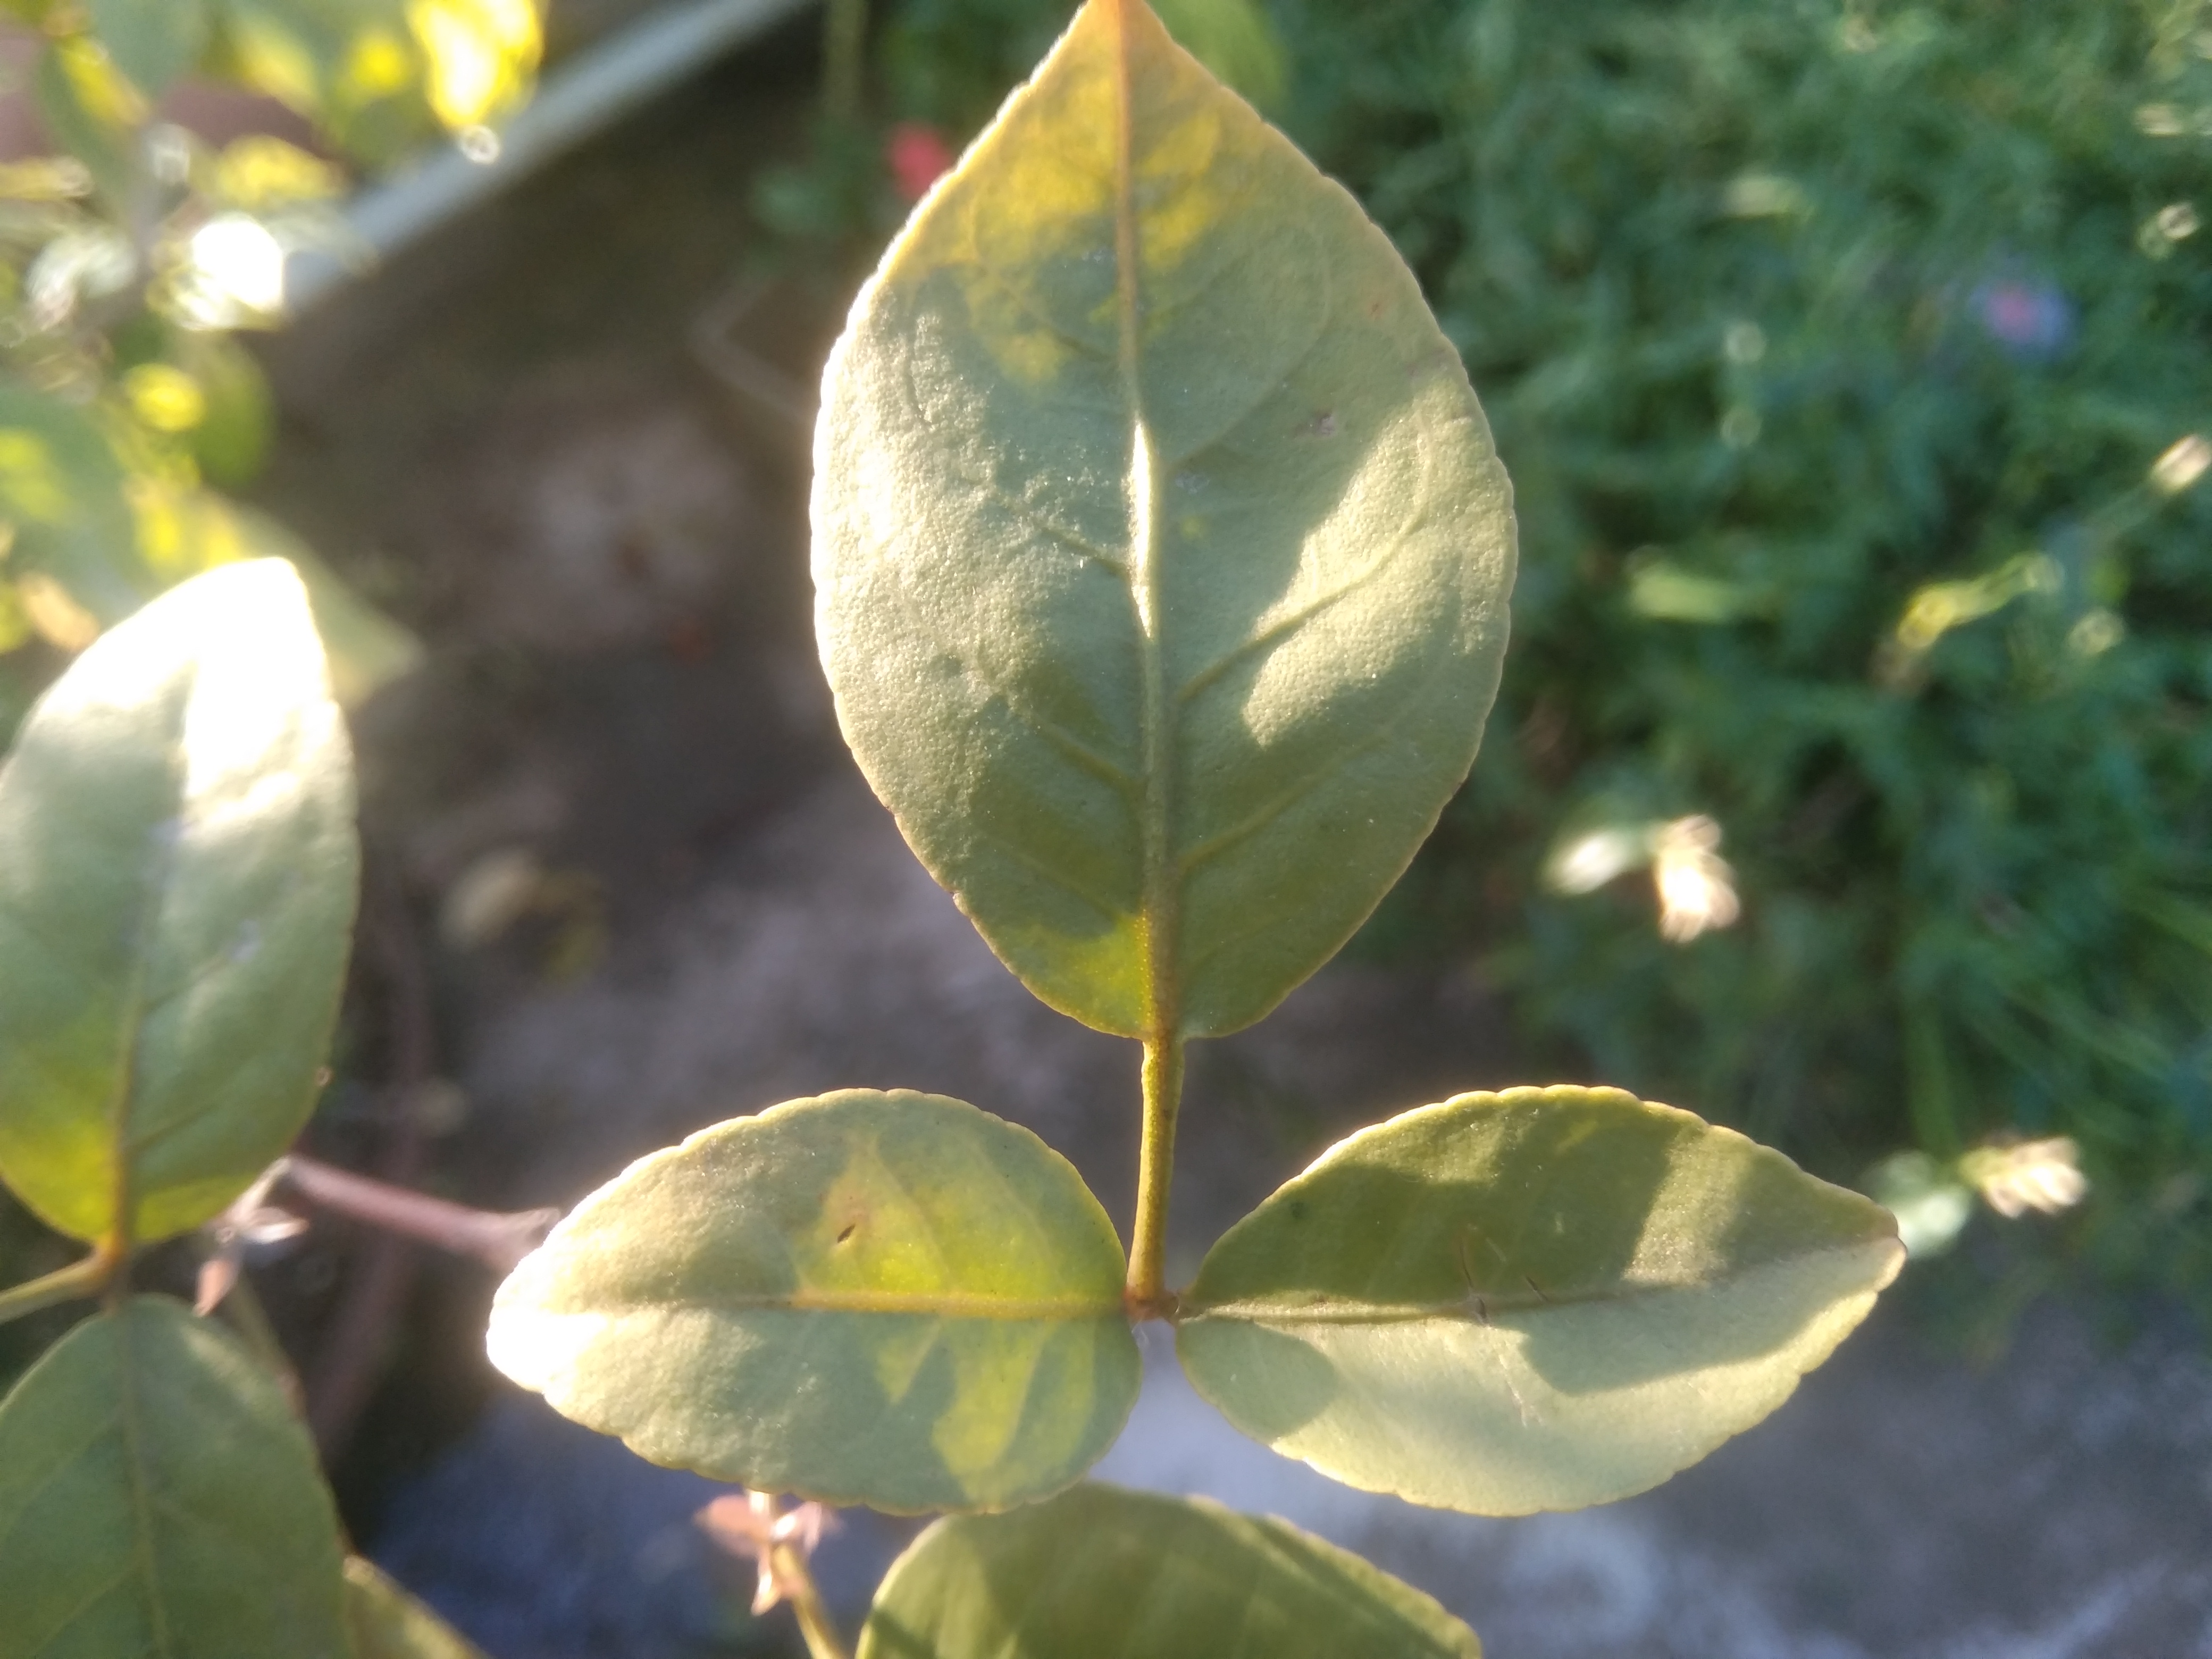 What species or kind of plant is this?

wood apple
